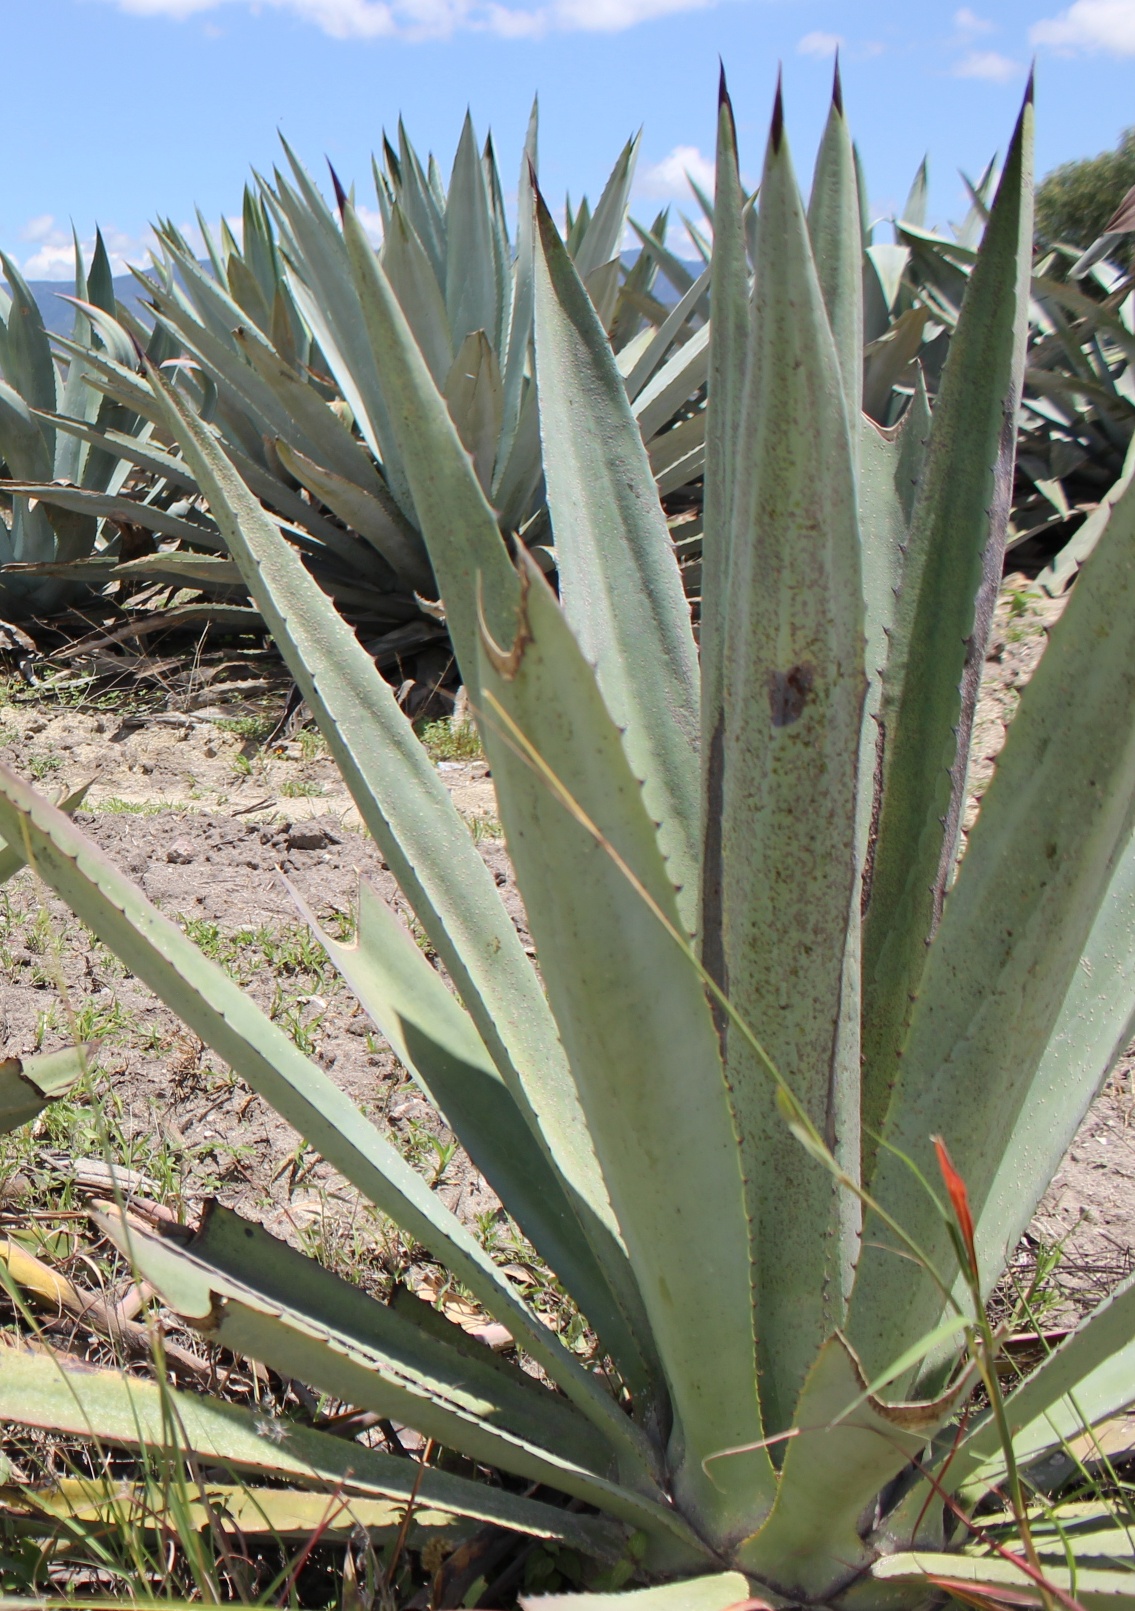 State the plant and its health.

agave, spotted
